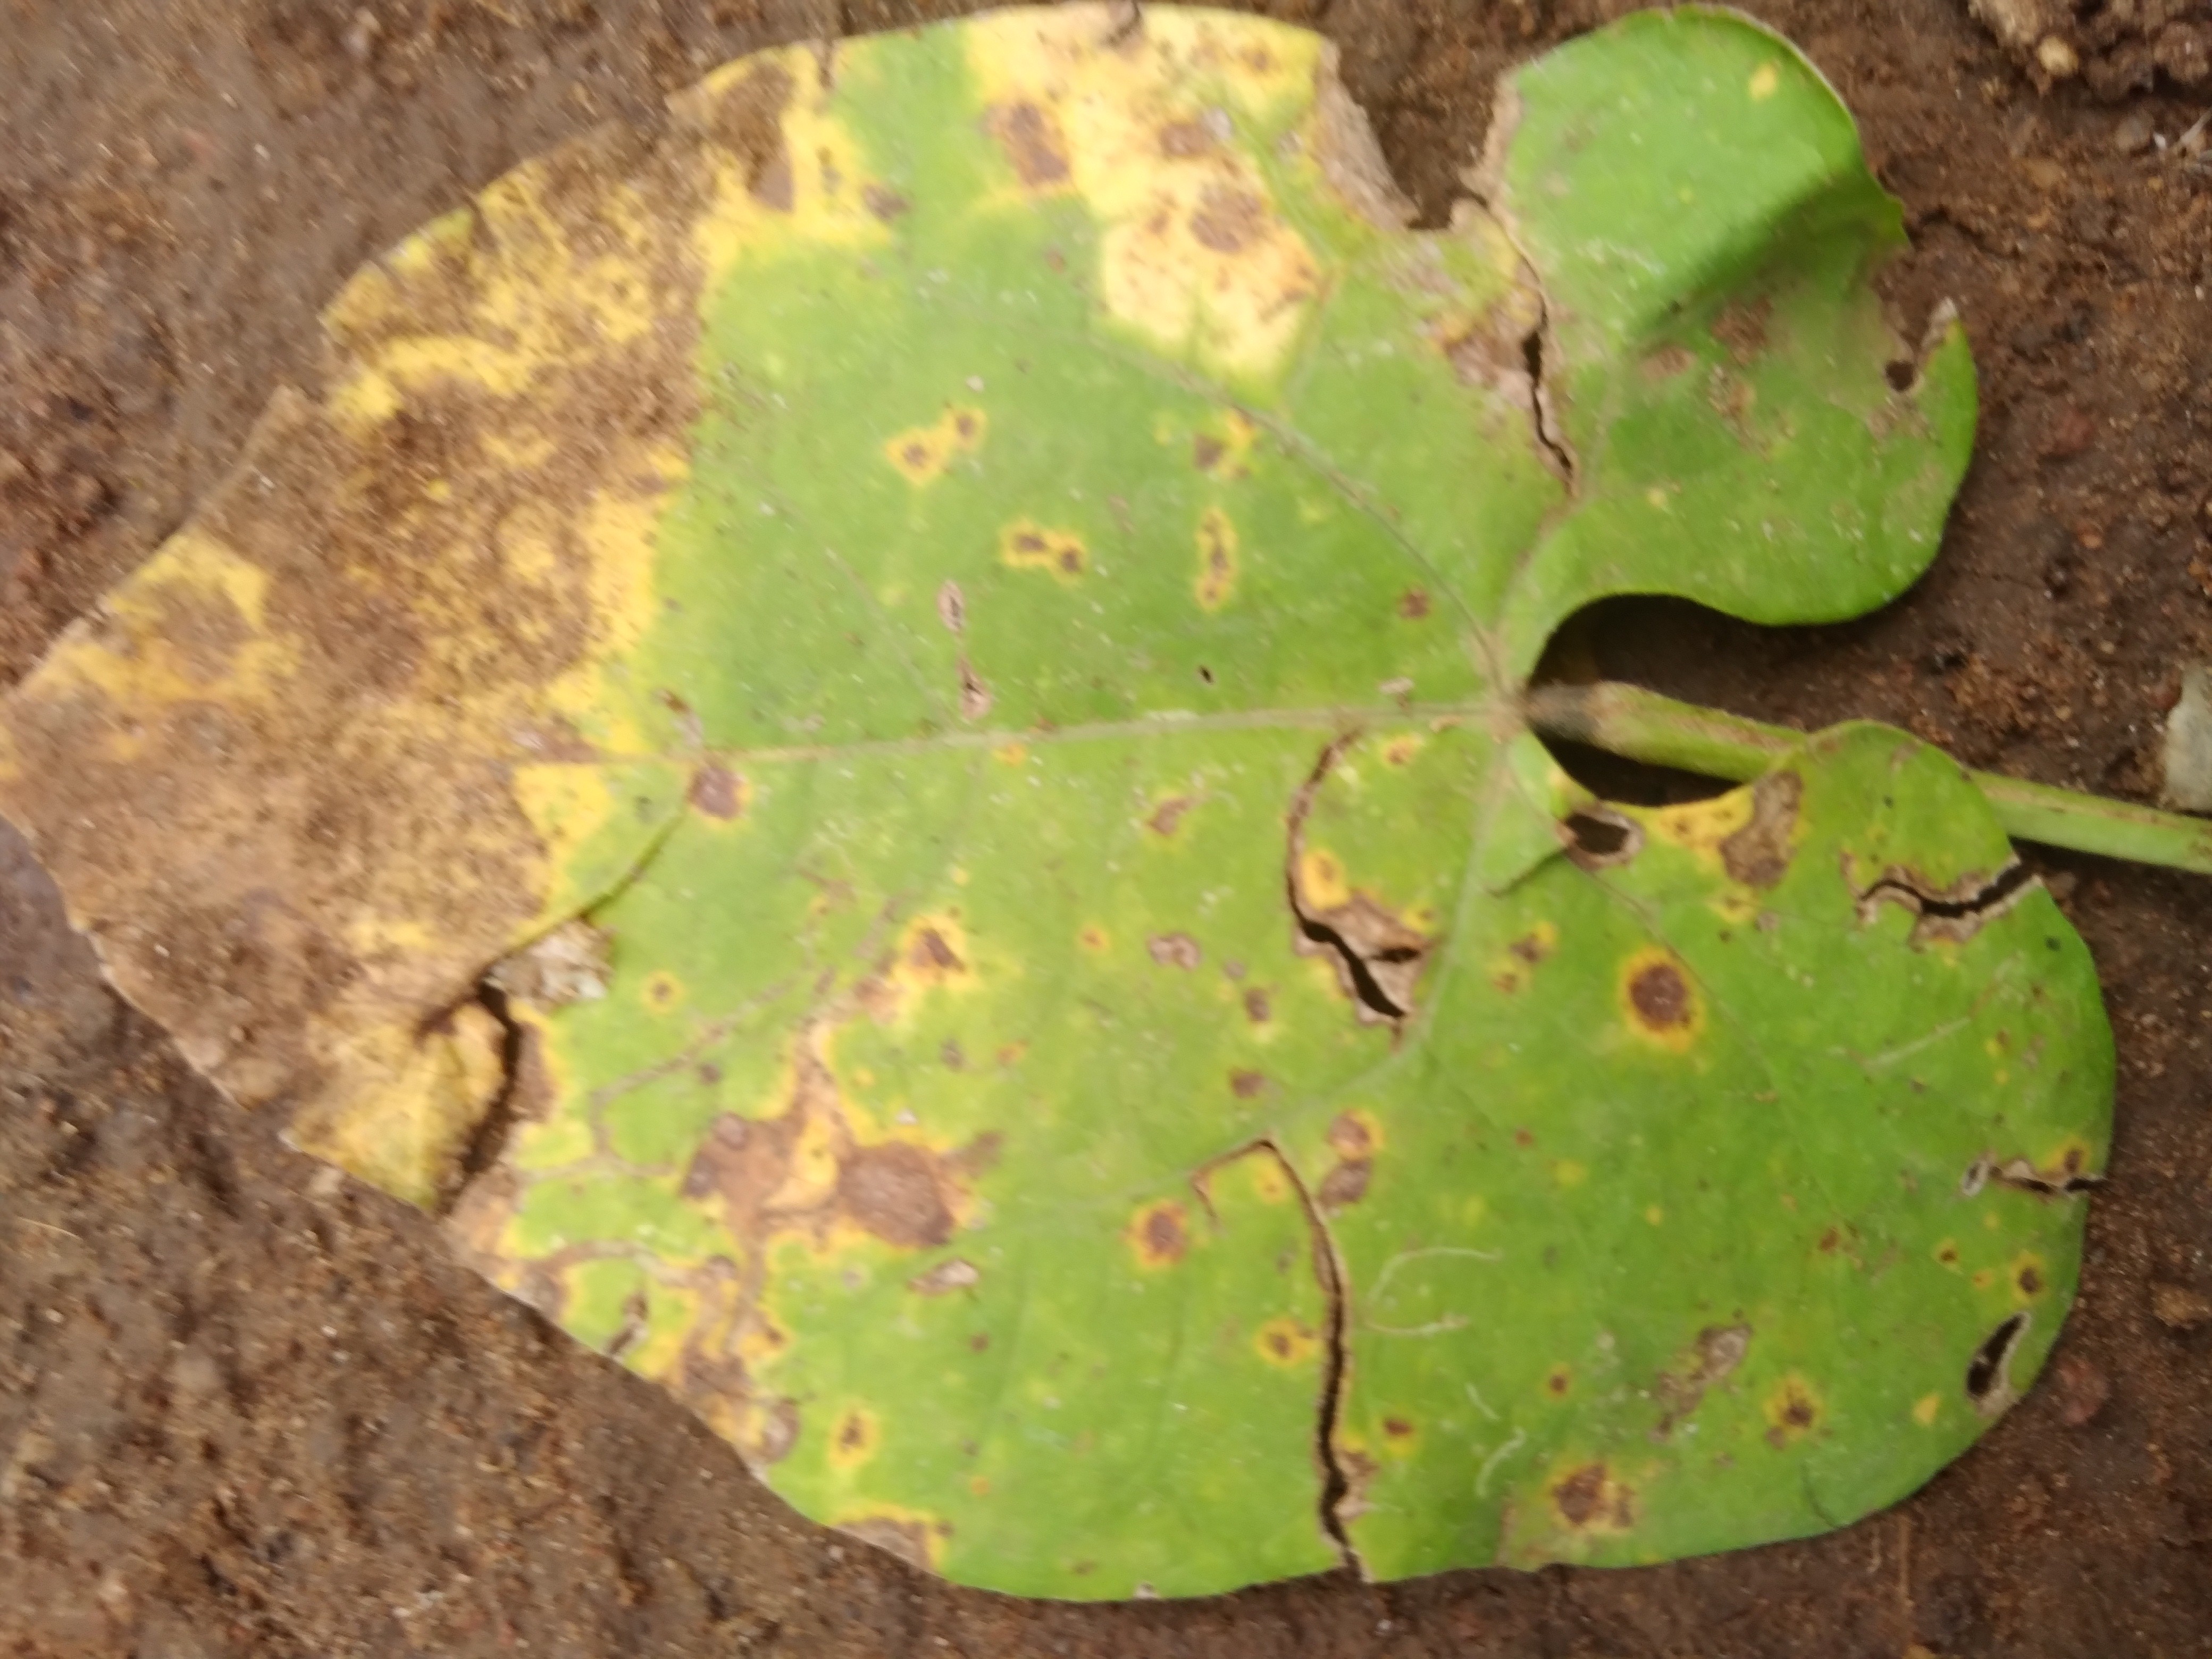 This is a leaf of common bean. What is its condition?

rust
